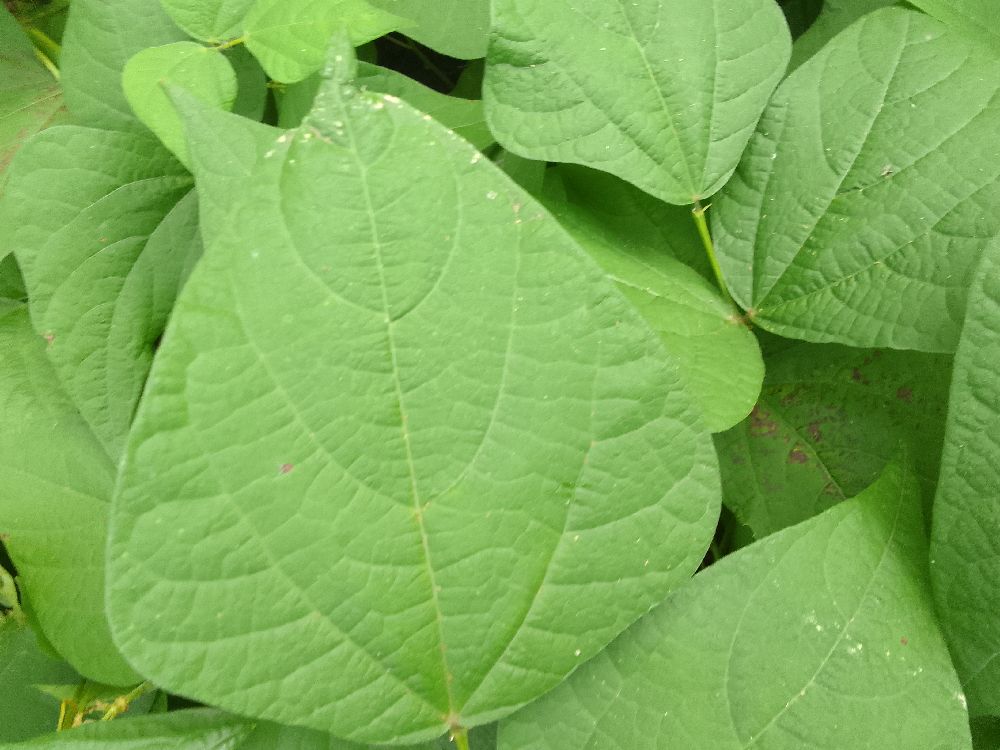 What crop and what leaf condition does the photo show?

common bean, healthy
